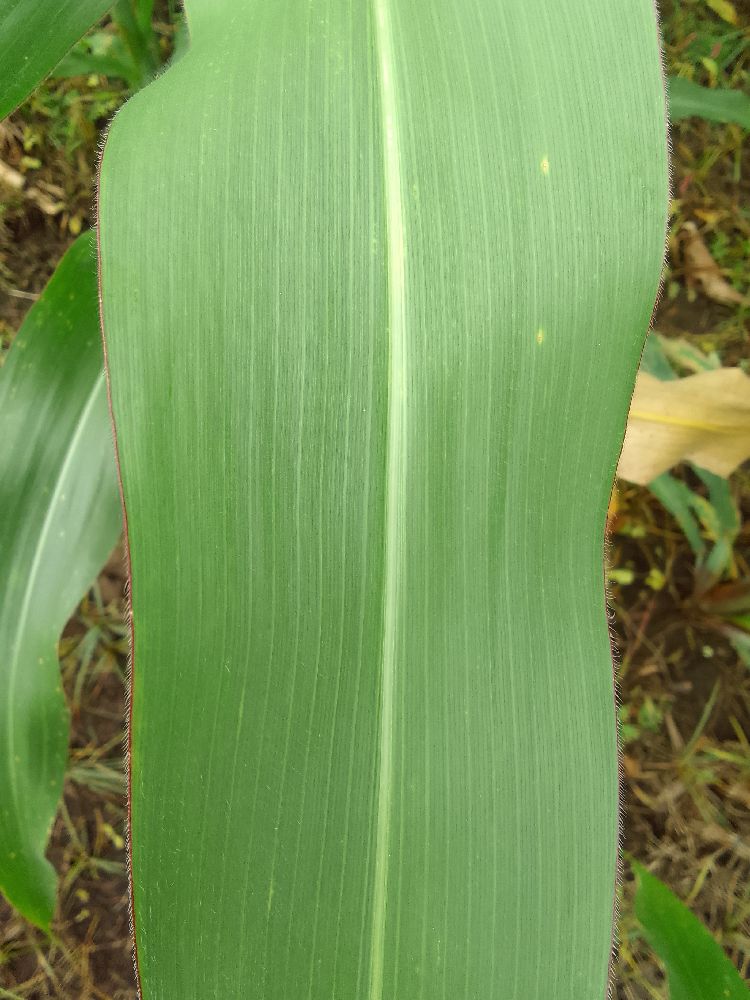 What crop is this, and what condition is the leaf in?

maize, healthy
